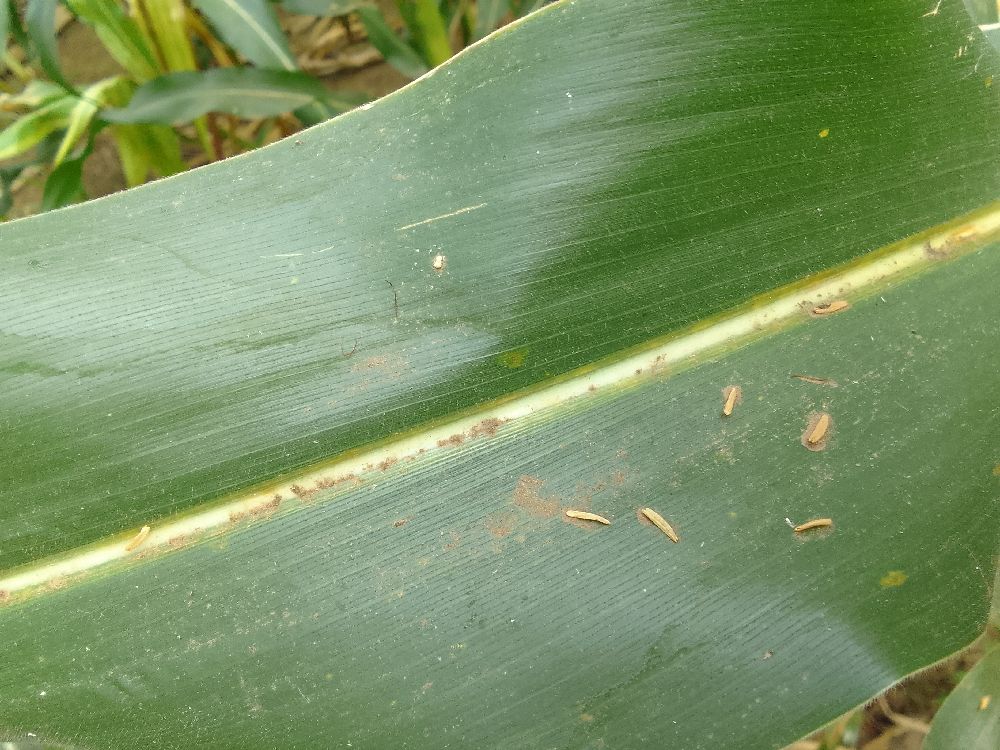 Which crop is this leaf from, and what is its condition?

maize, healthy
